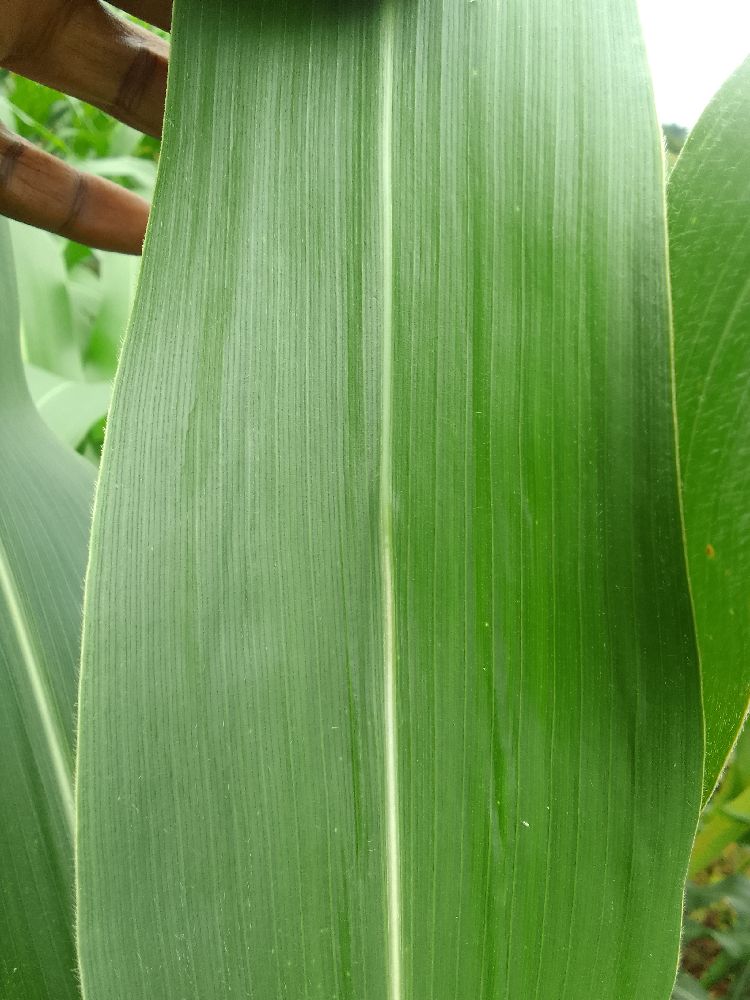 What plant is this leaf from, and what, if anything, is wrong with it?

maize, healthy
